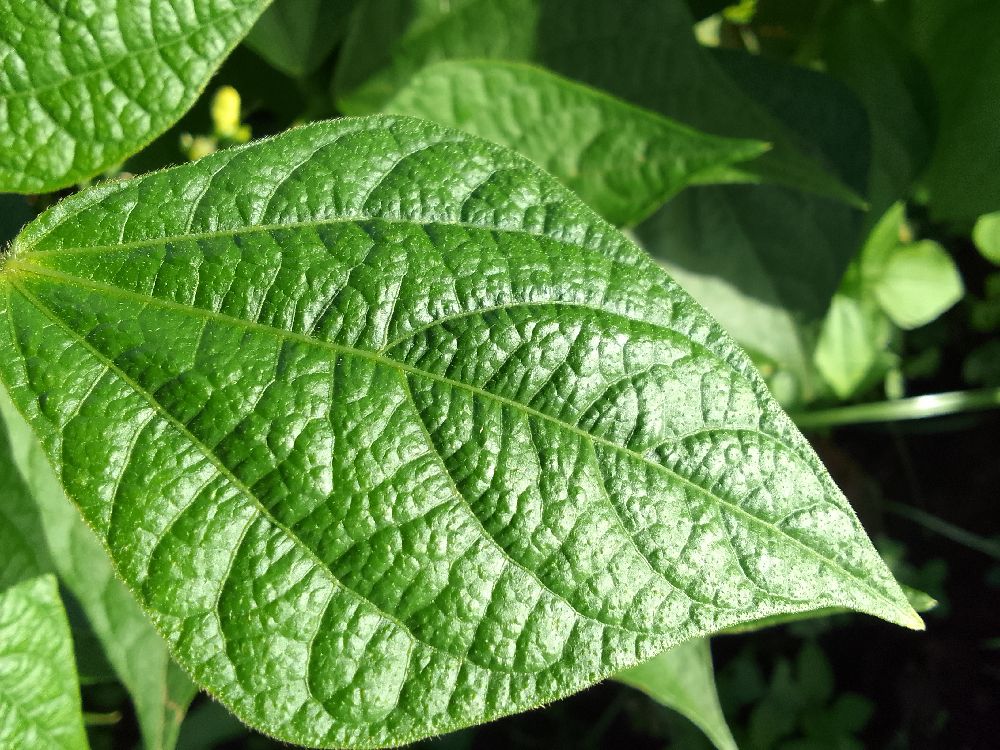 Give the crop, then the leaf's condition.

common bean, healthy
